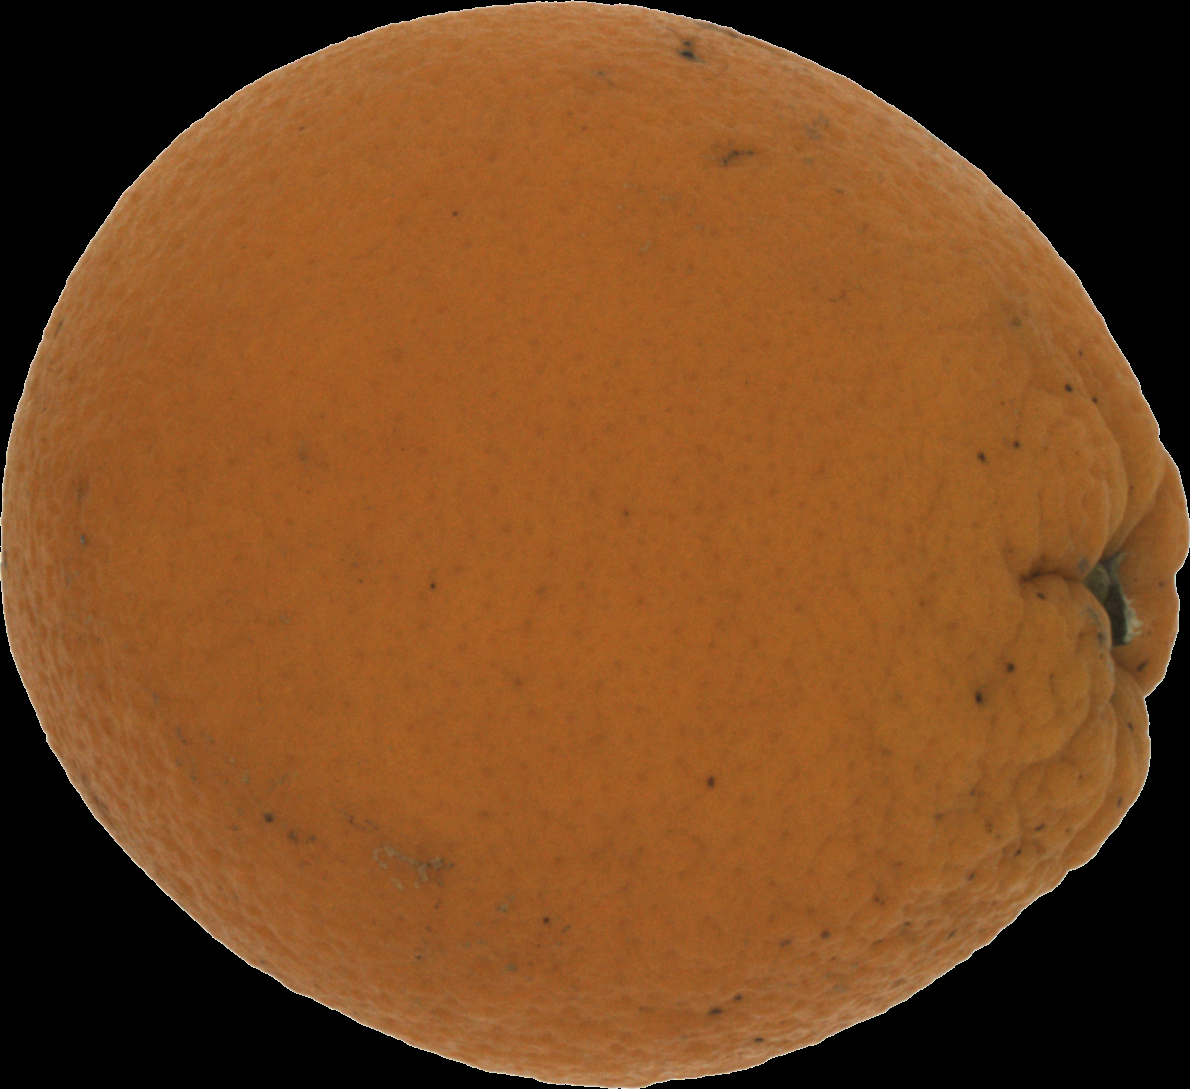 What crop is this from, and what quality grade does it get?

orange, bad
